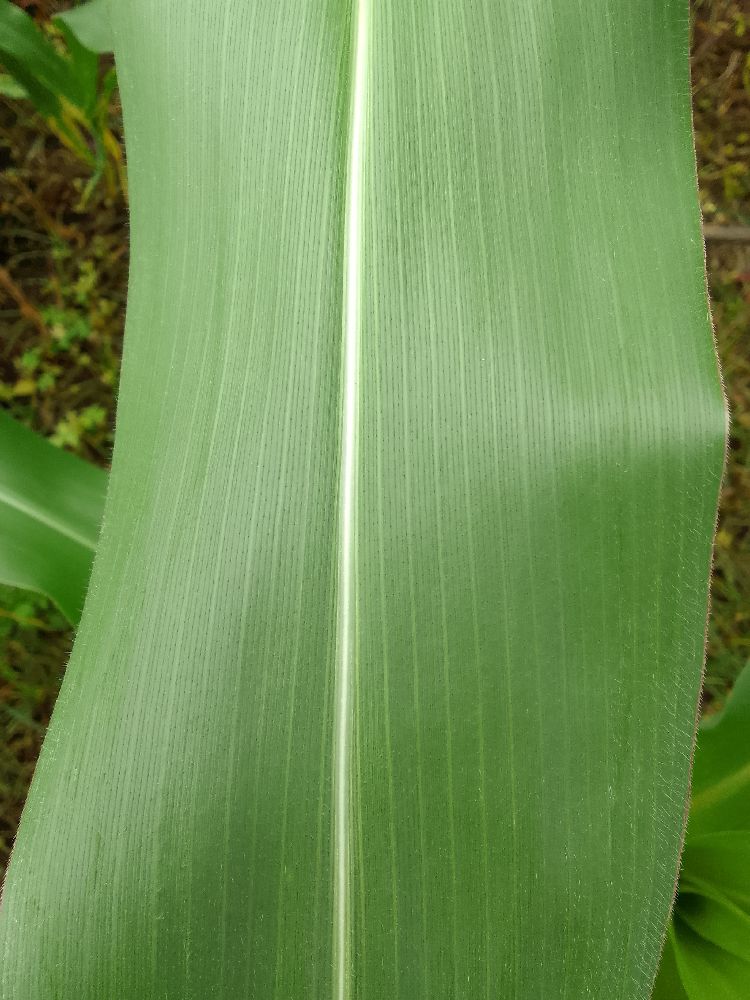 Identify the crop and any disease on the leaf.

maize, healthy
